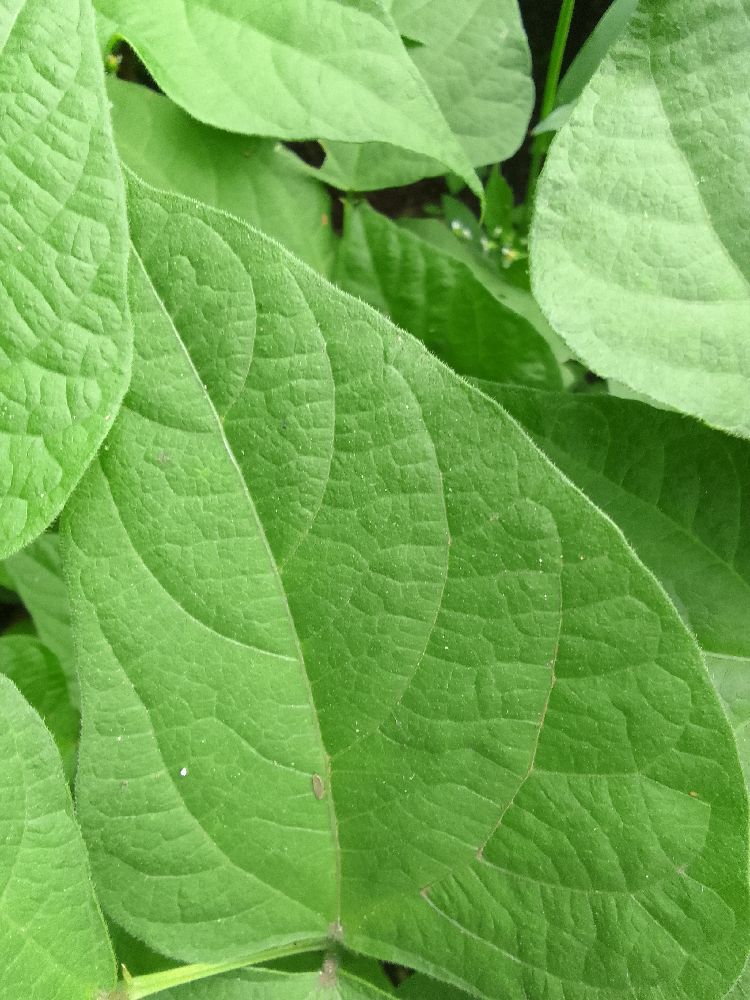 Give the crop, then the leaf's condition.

common bean, healthy
